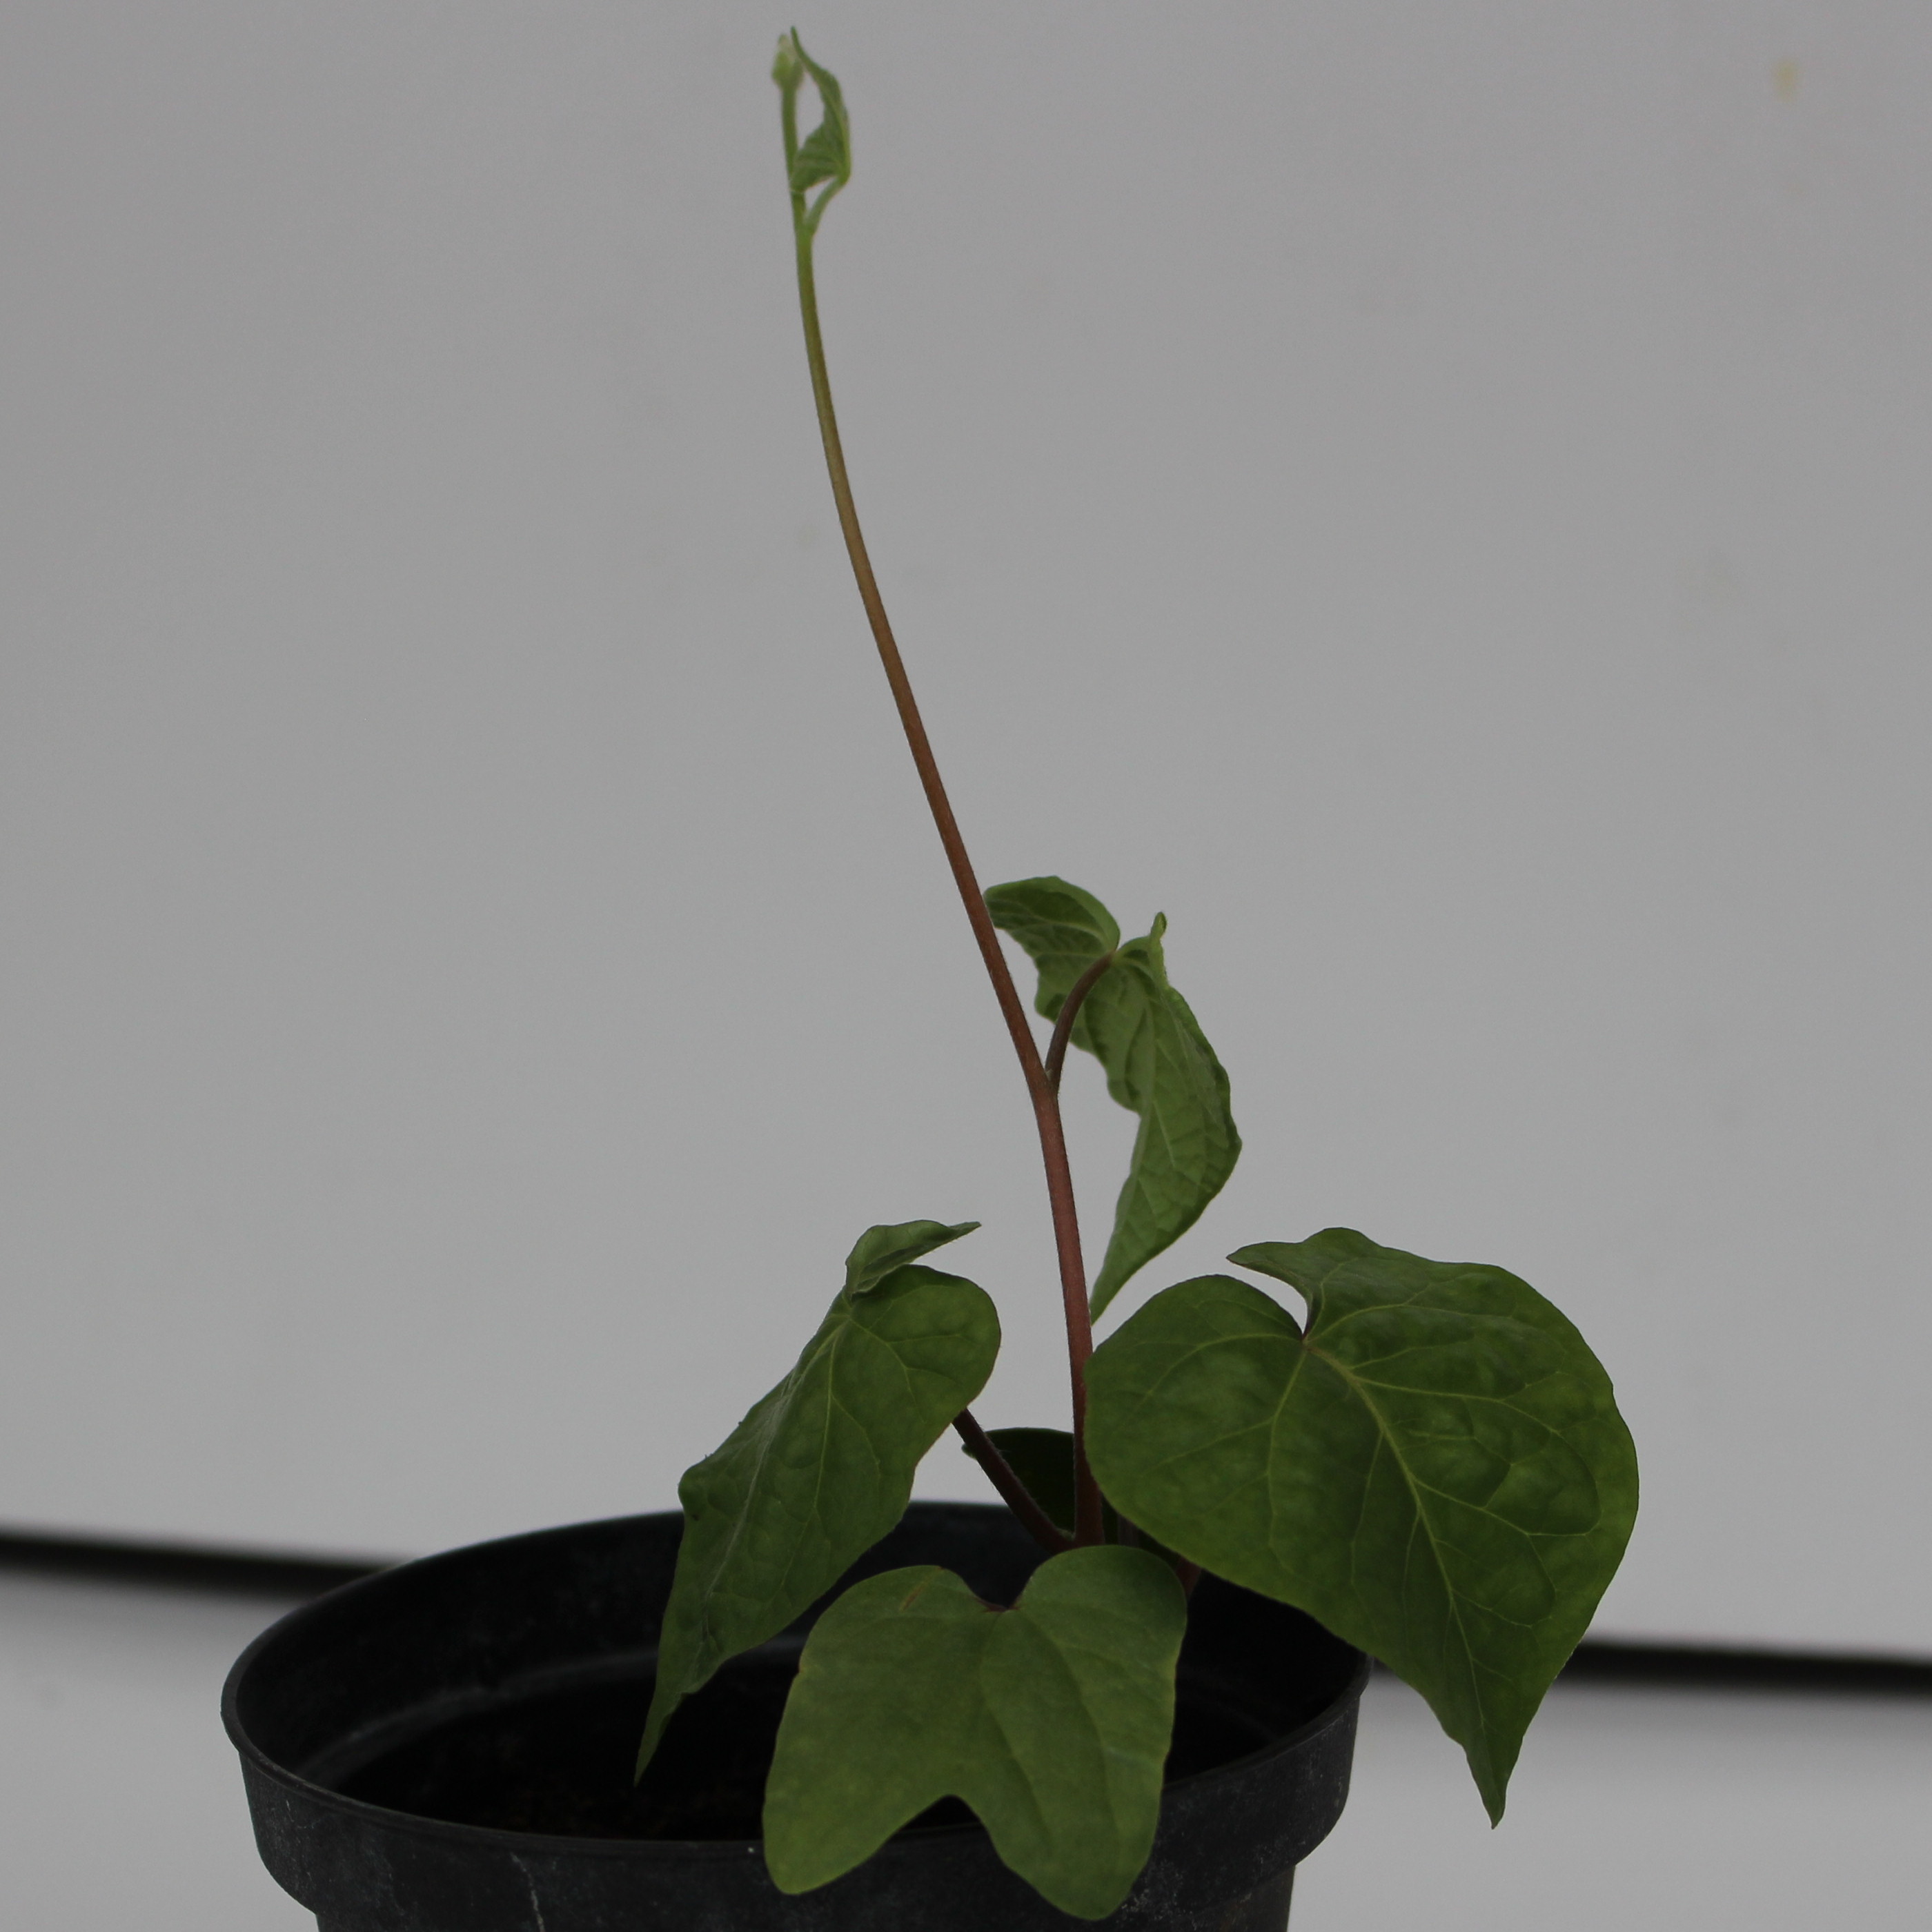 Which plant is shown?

Convolvulus arvensis
